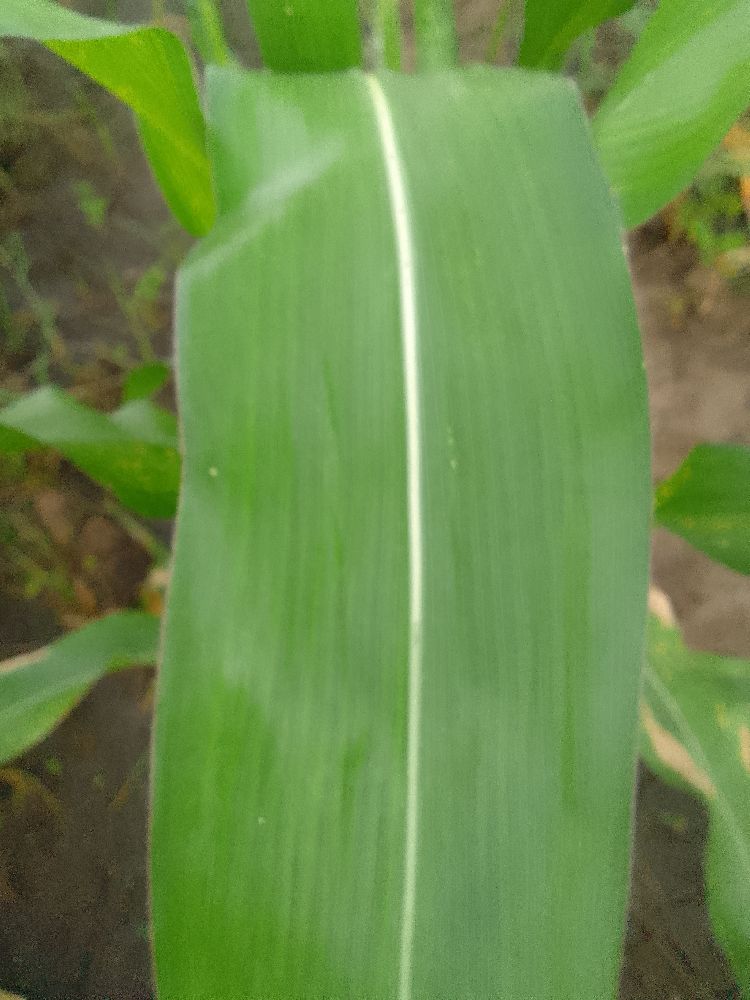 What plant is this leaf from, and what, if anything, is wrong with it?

common bean, healthy
